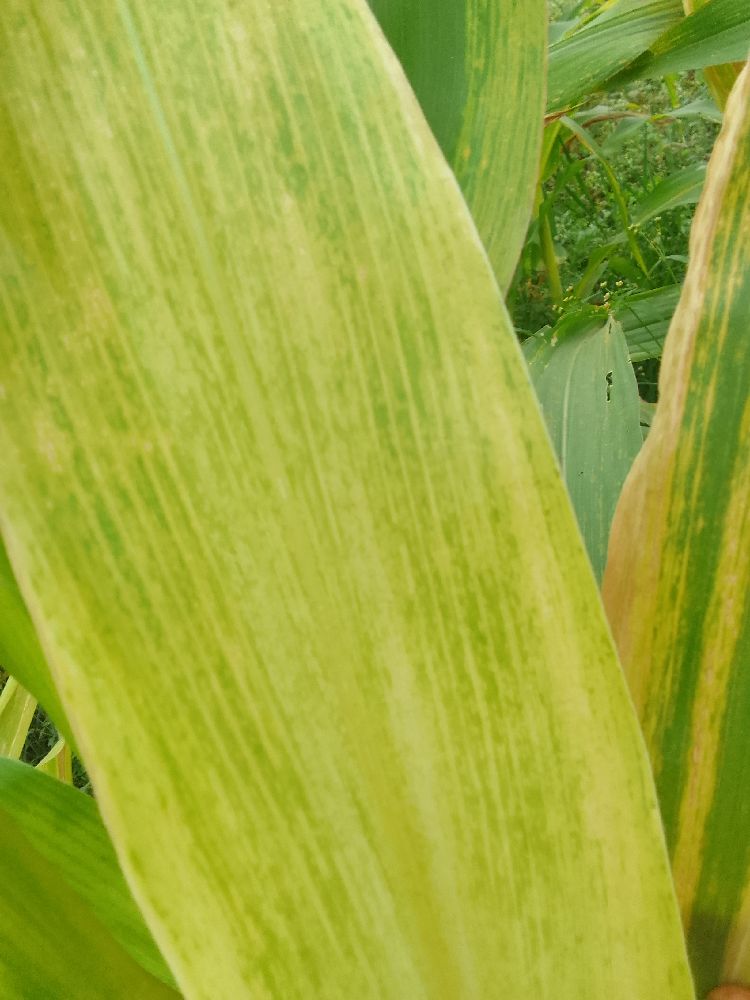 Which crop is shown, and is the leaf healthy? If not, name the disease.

maize, maize lethal necrosis
